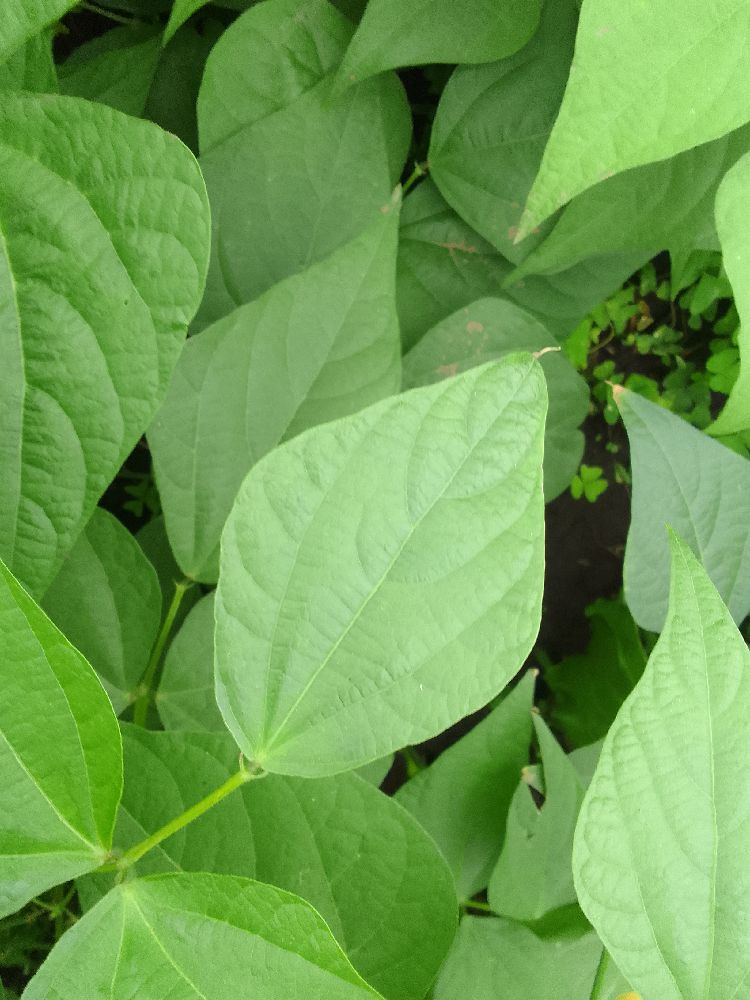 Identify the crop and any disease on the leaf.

common bean, healthy
